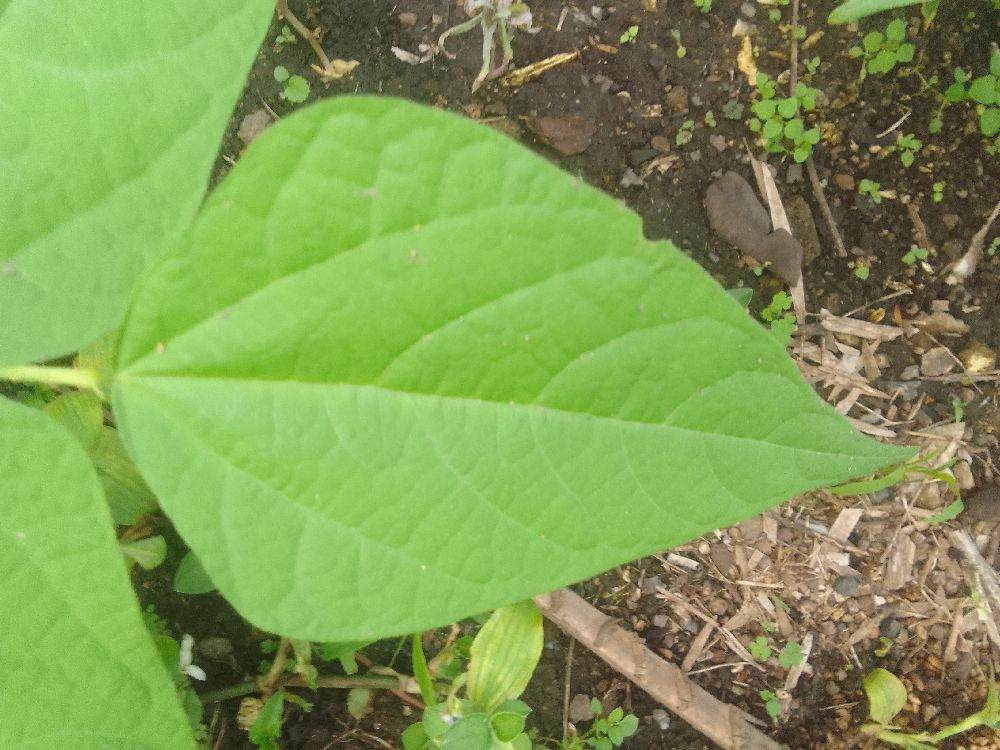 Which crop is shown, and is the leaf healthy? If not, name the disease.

common bean, healthy
